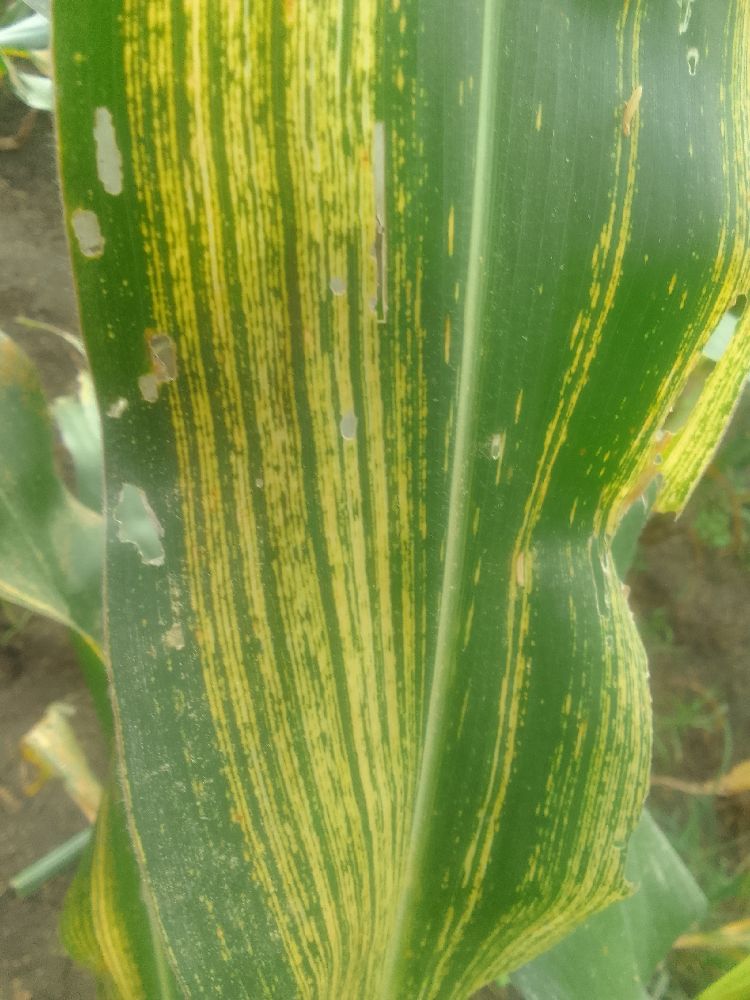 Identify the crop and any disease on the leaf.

maize, maize streak virus
